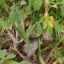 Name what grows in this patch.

unstructured weed
